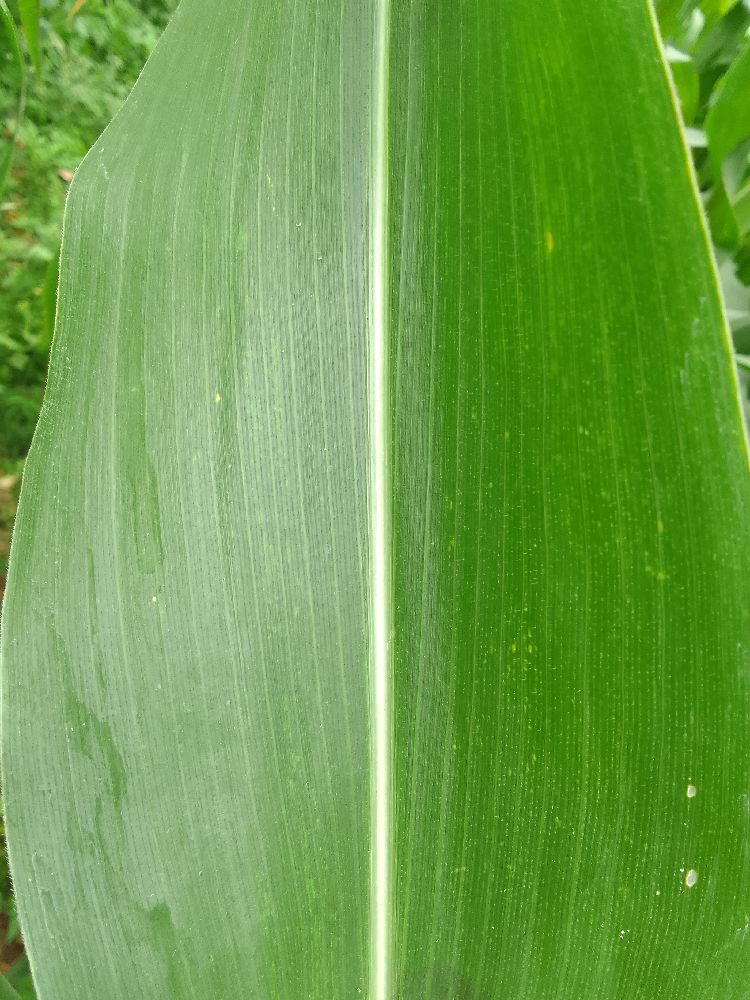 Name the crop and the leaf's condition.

maize, healthy
